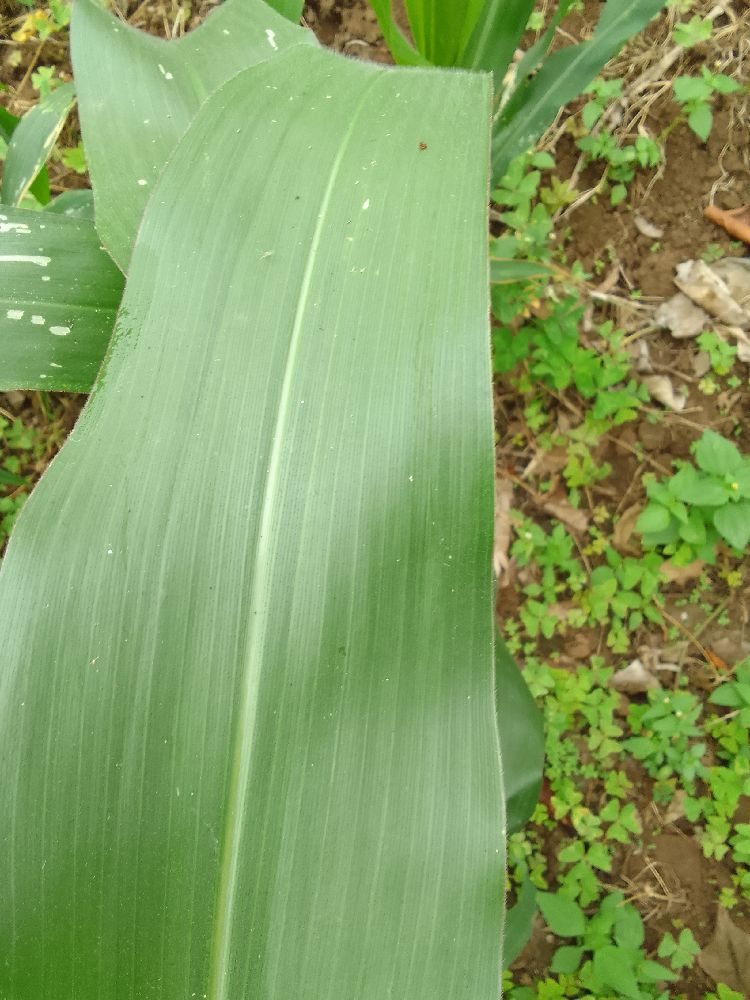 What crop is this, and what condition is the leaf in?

maize, healthy
